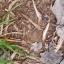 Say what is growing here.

grass
